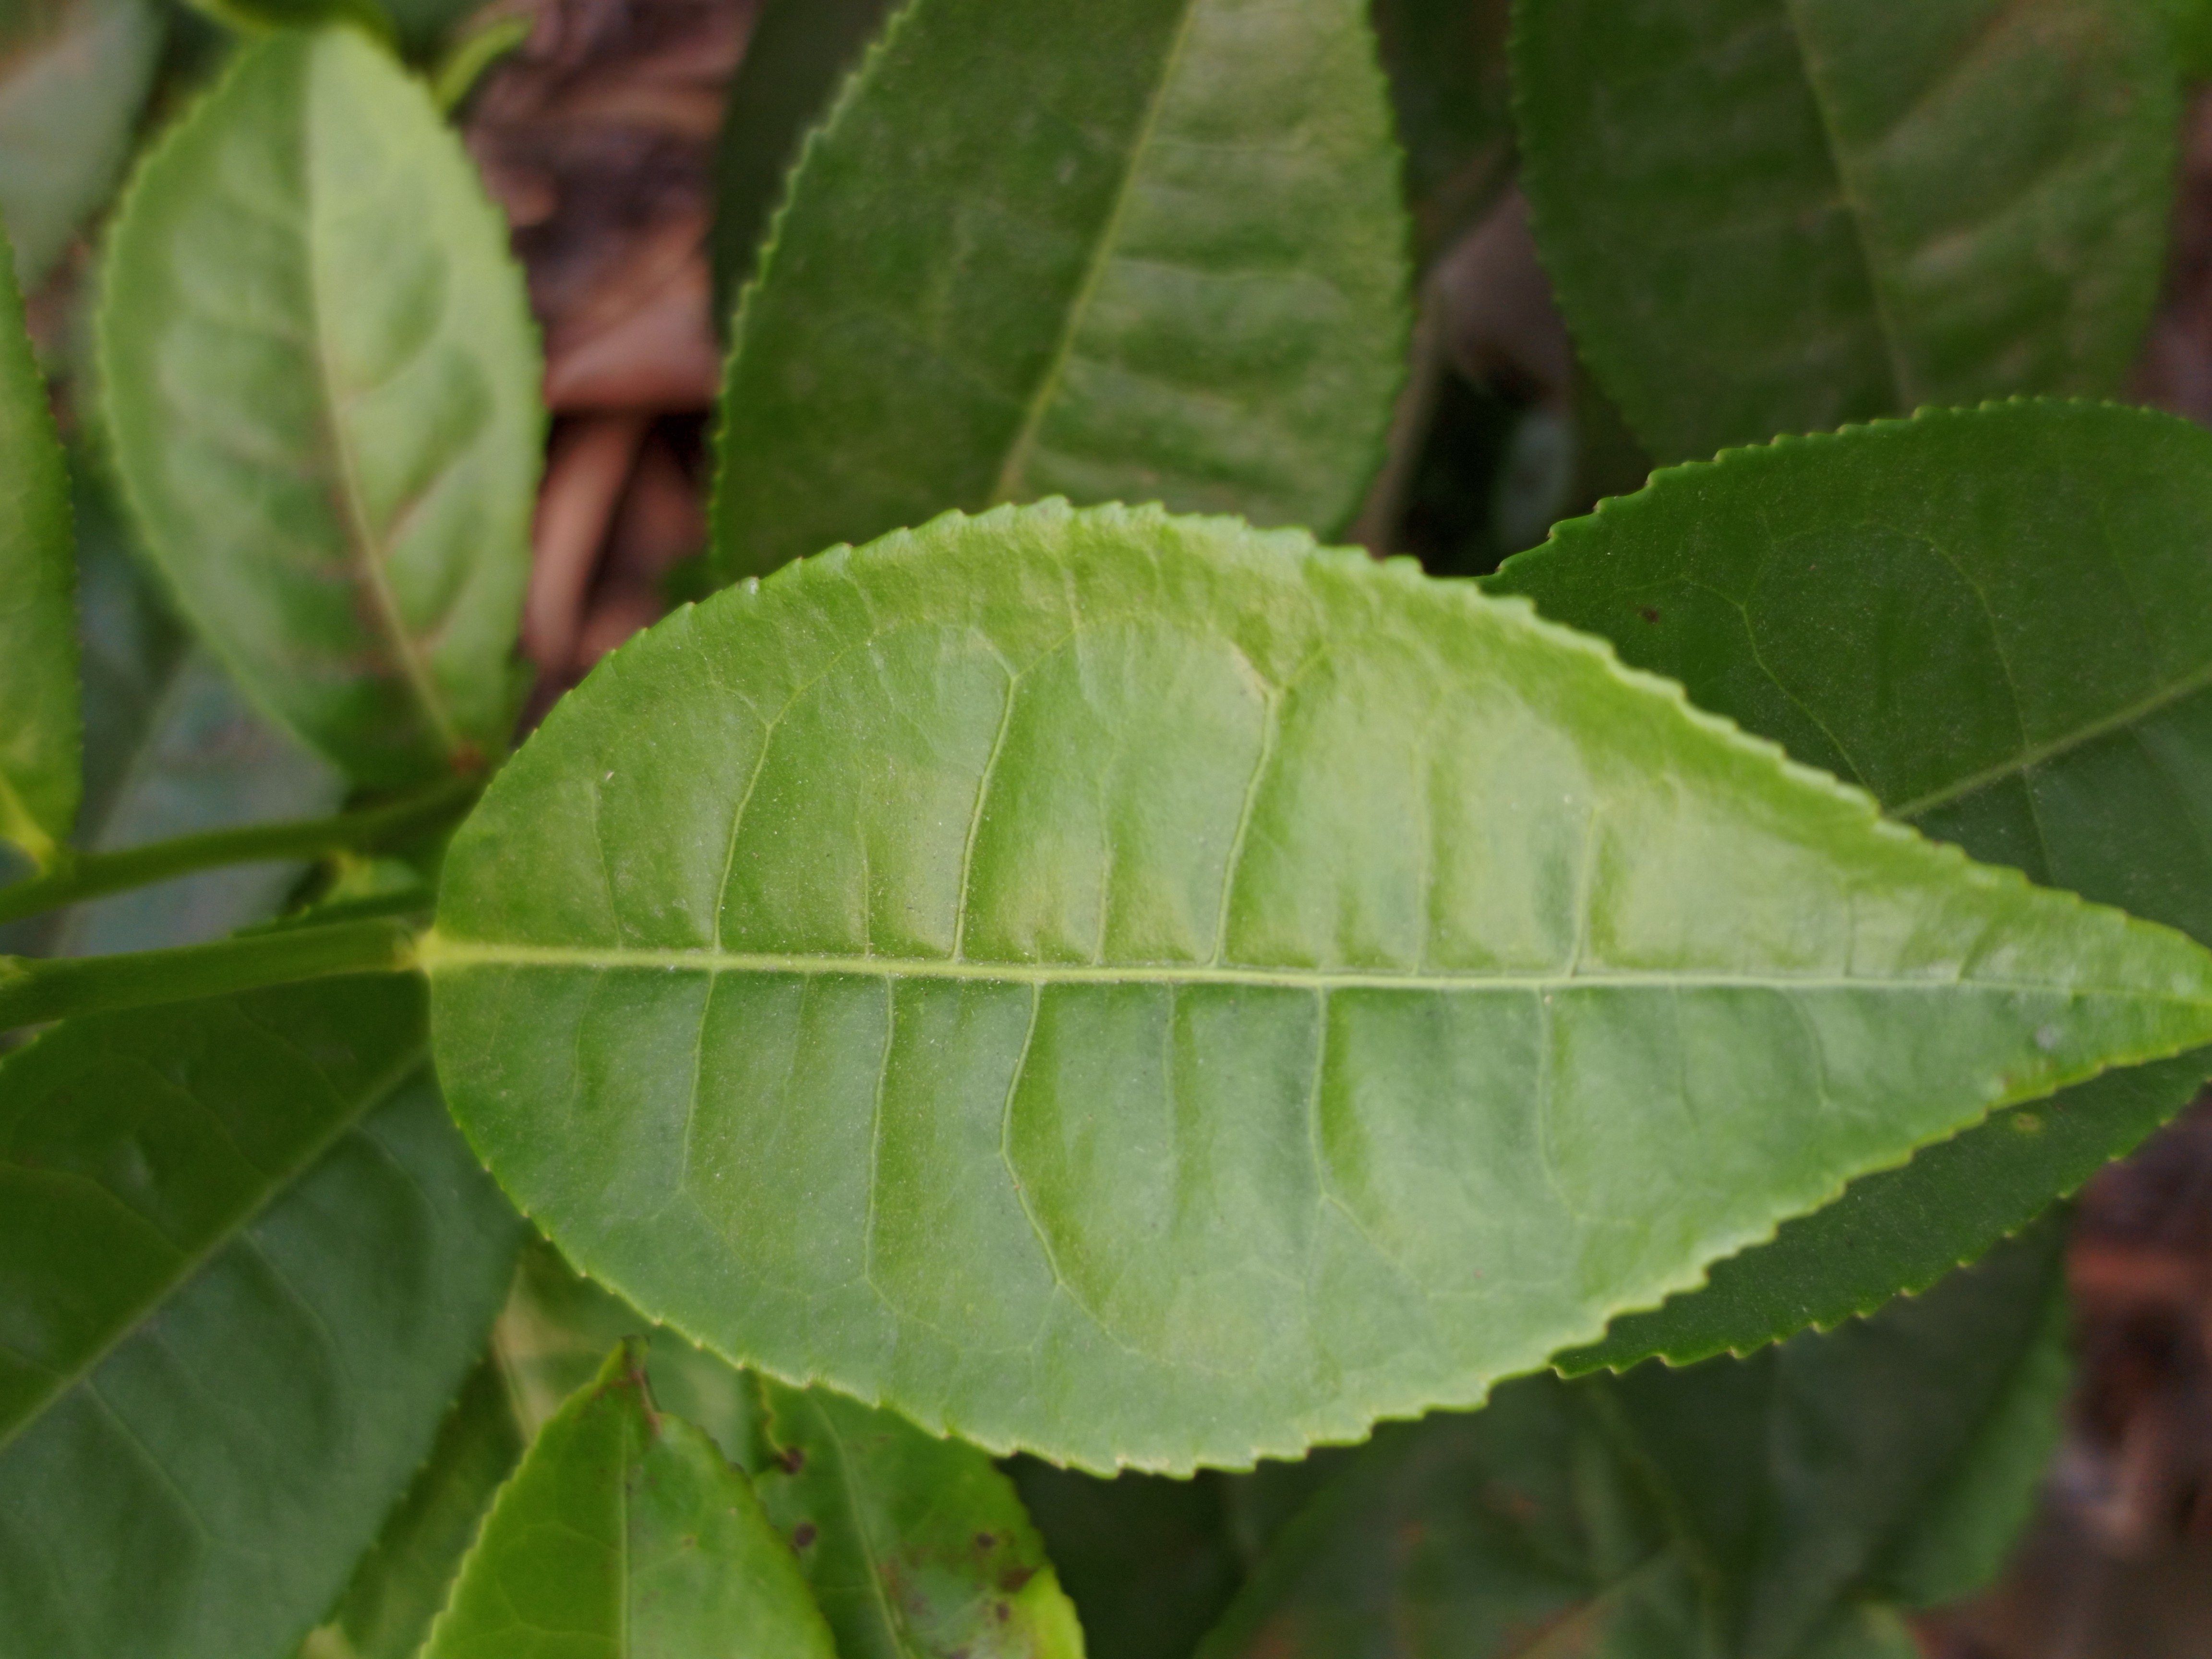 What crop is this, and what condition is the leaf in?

tea, healthy leaf
